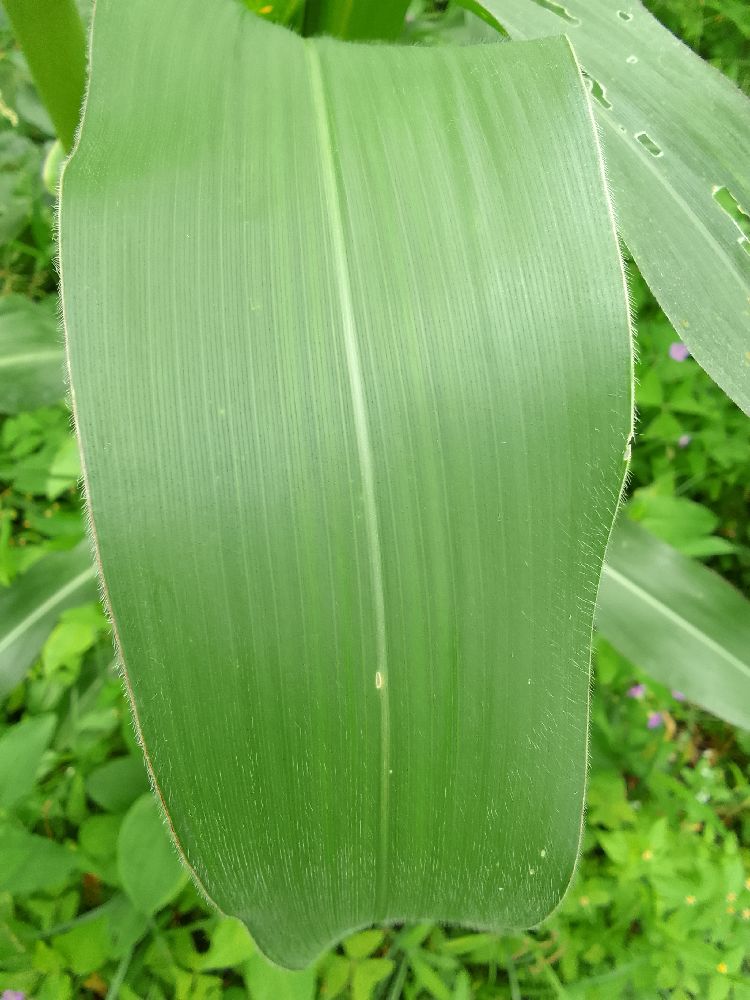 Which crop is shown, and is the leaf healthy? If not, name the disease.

maize, healthy
